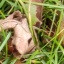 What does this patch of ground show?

grass
